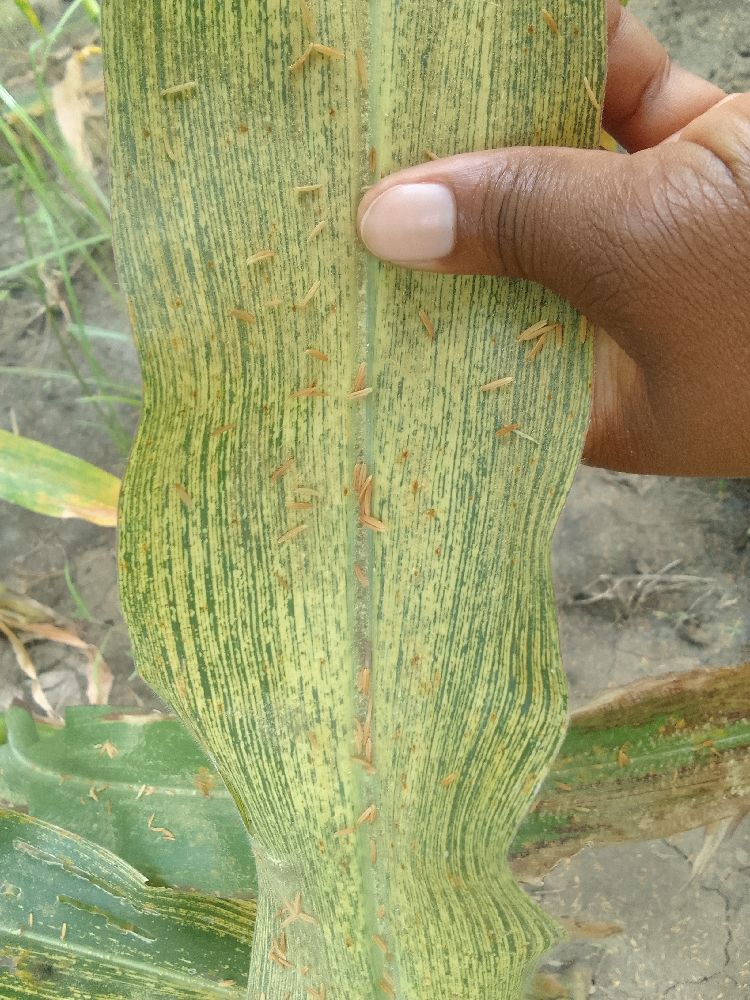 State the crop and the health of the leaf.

maize, maize streak virus
